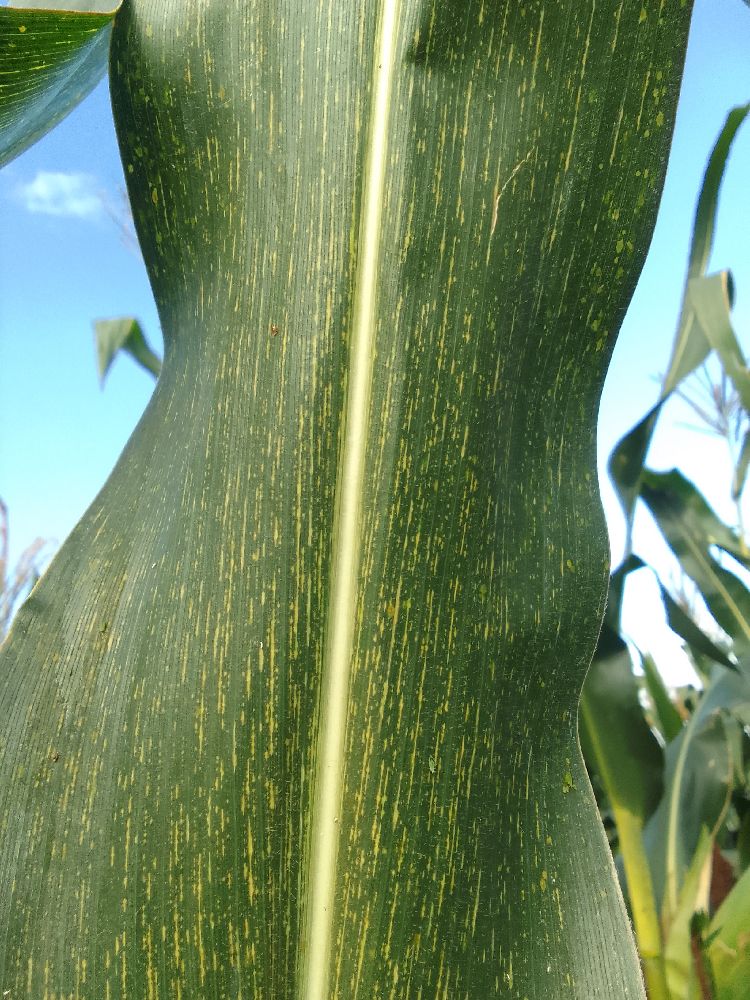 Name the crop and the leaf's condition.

maize, maize streak virus
